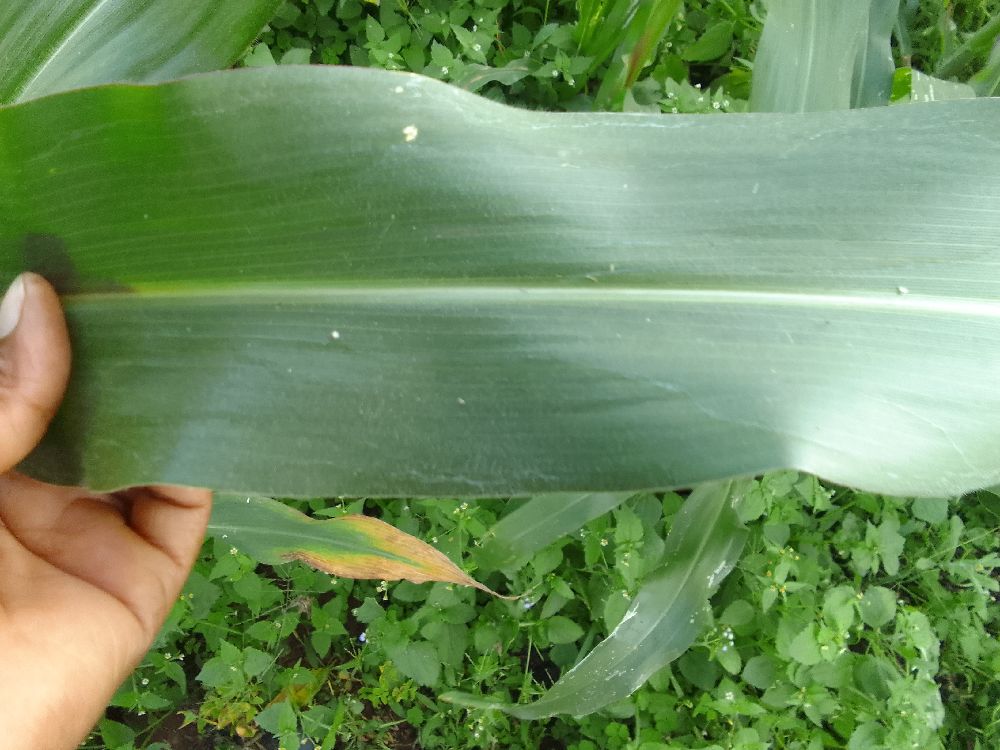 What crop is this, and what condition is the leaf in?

maize, healthy
